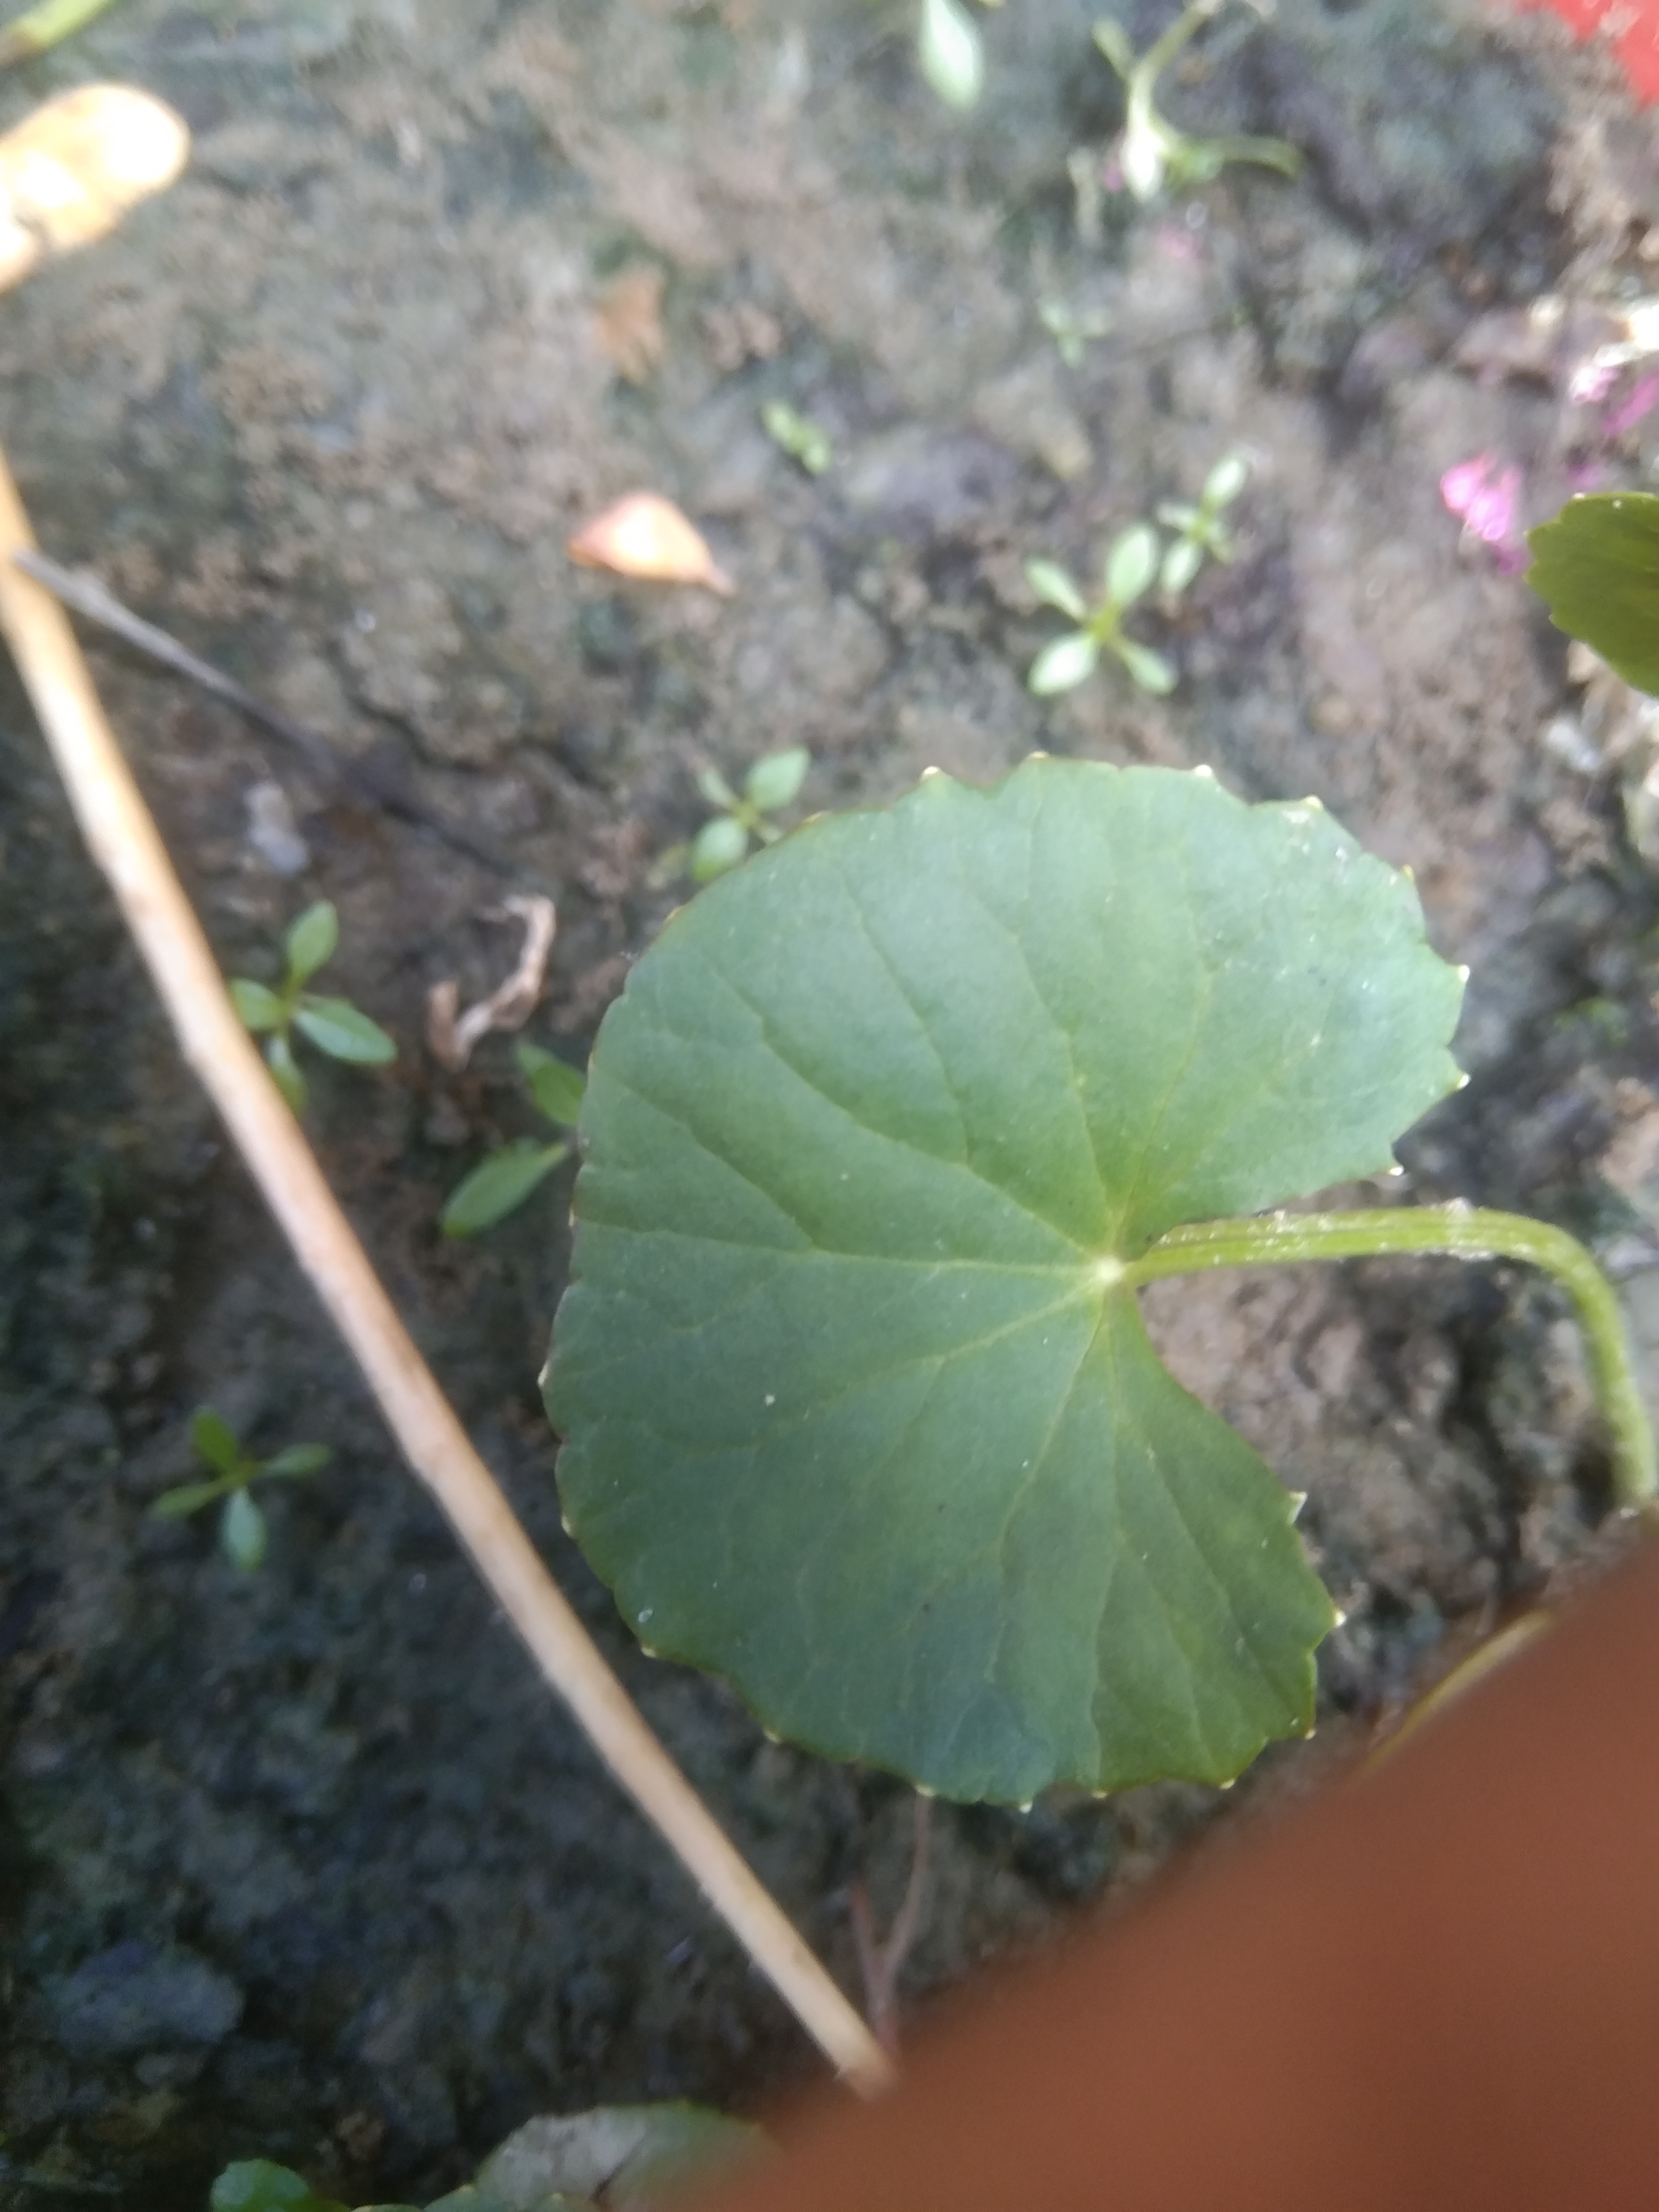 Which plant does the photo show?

thankuni
